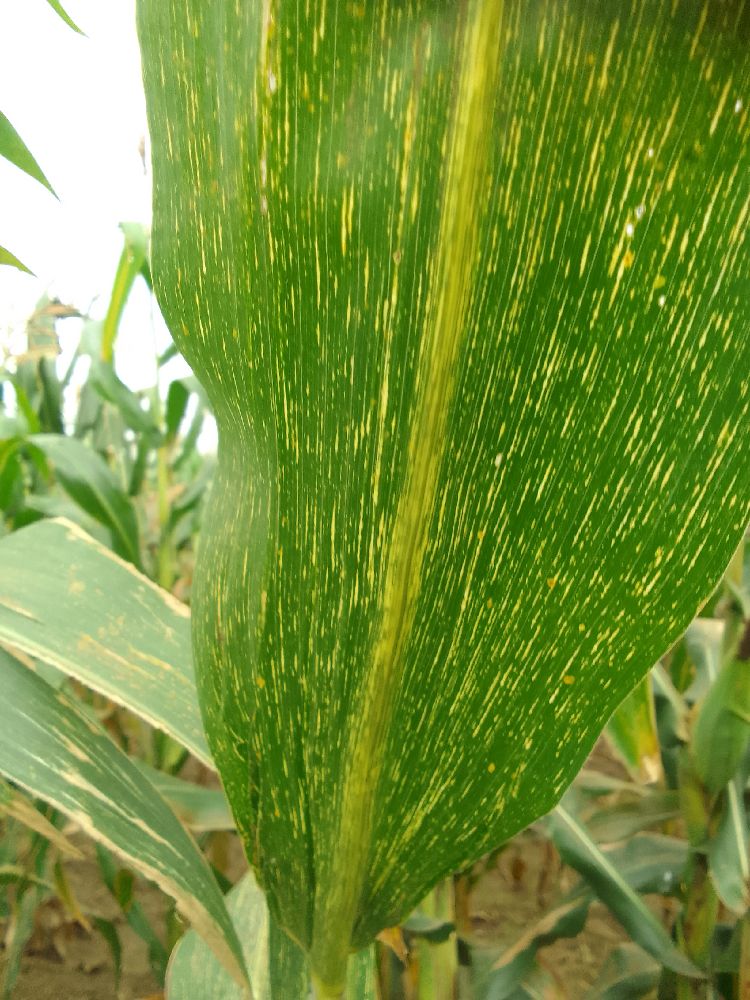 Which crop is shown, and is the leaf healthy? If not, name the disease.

maize, maize streak virus
